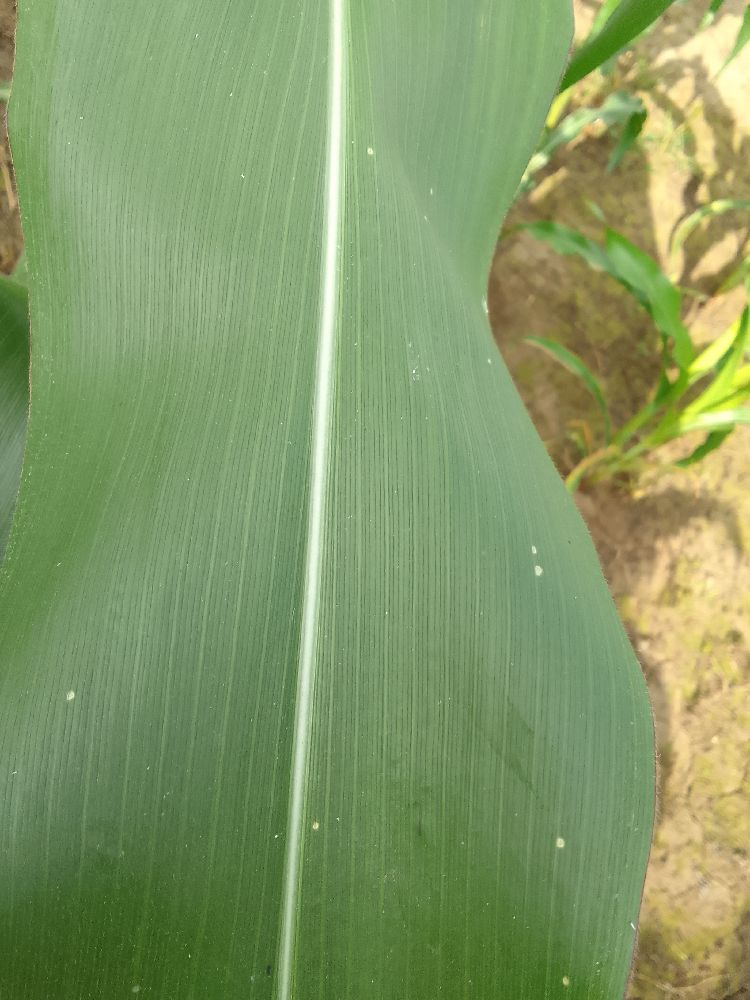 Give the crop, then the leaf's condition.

maize, healthy
